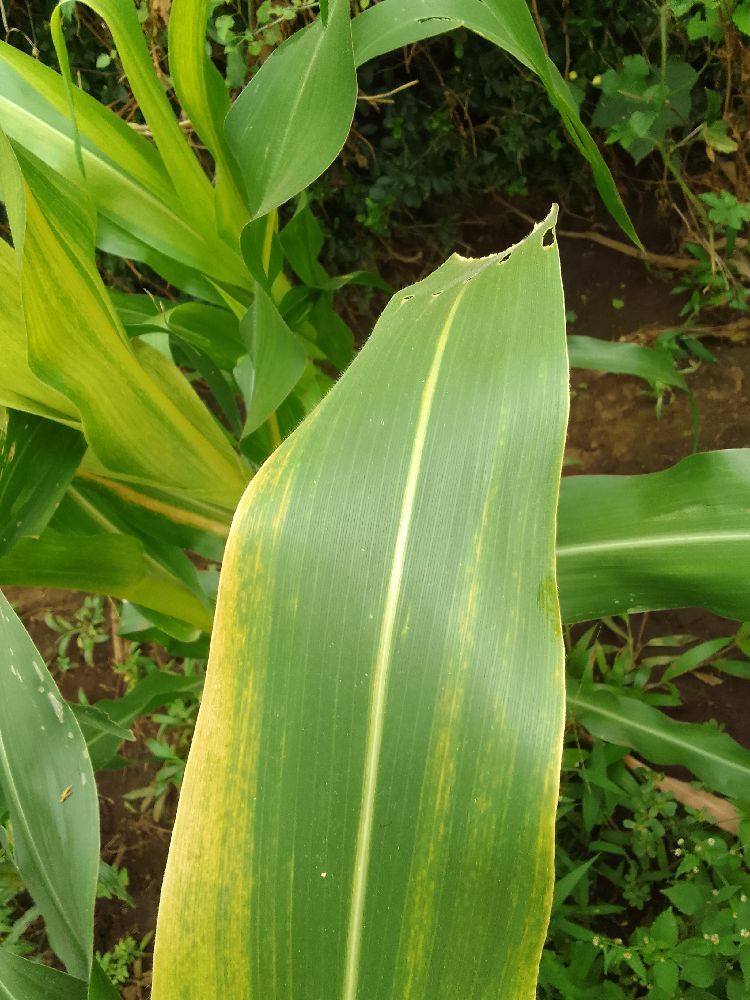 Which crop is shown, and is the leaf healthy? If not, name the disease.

maize, maize lethal necrosis
